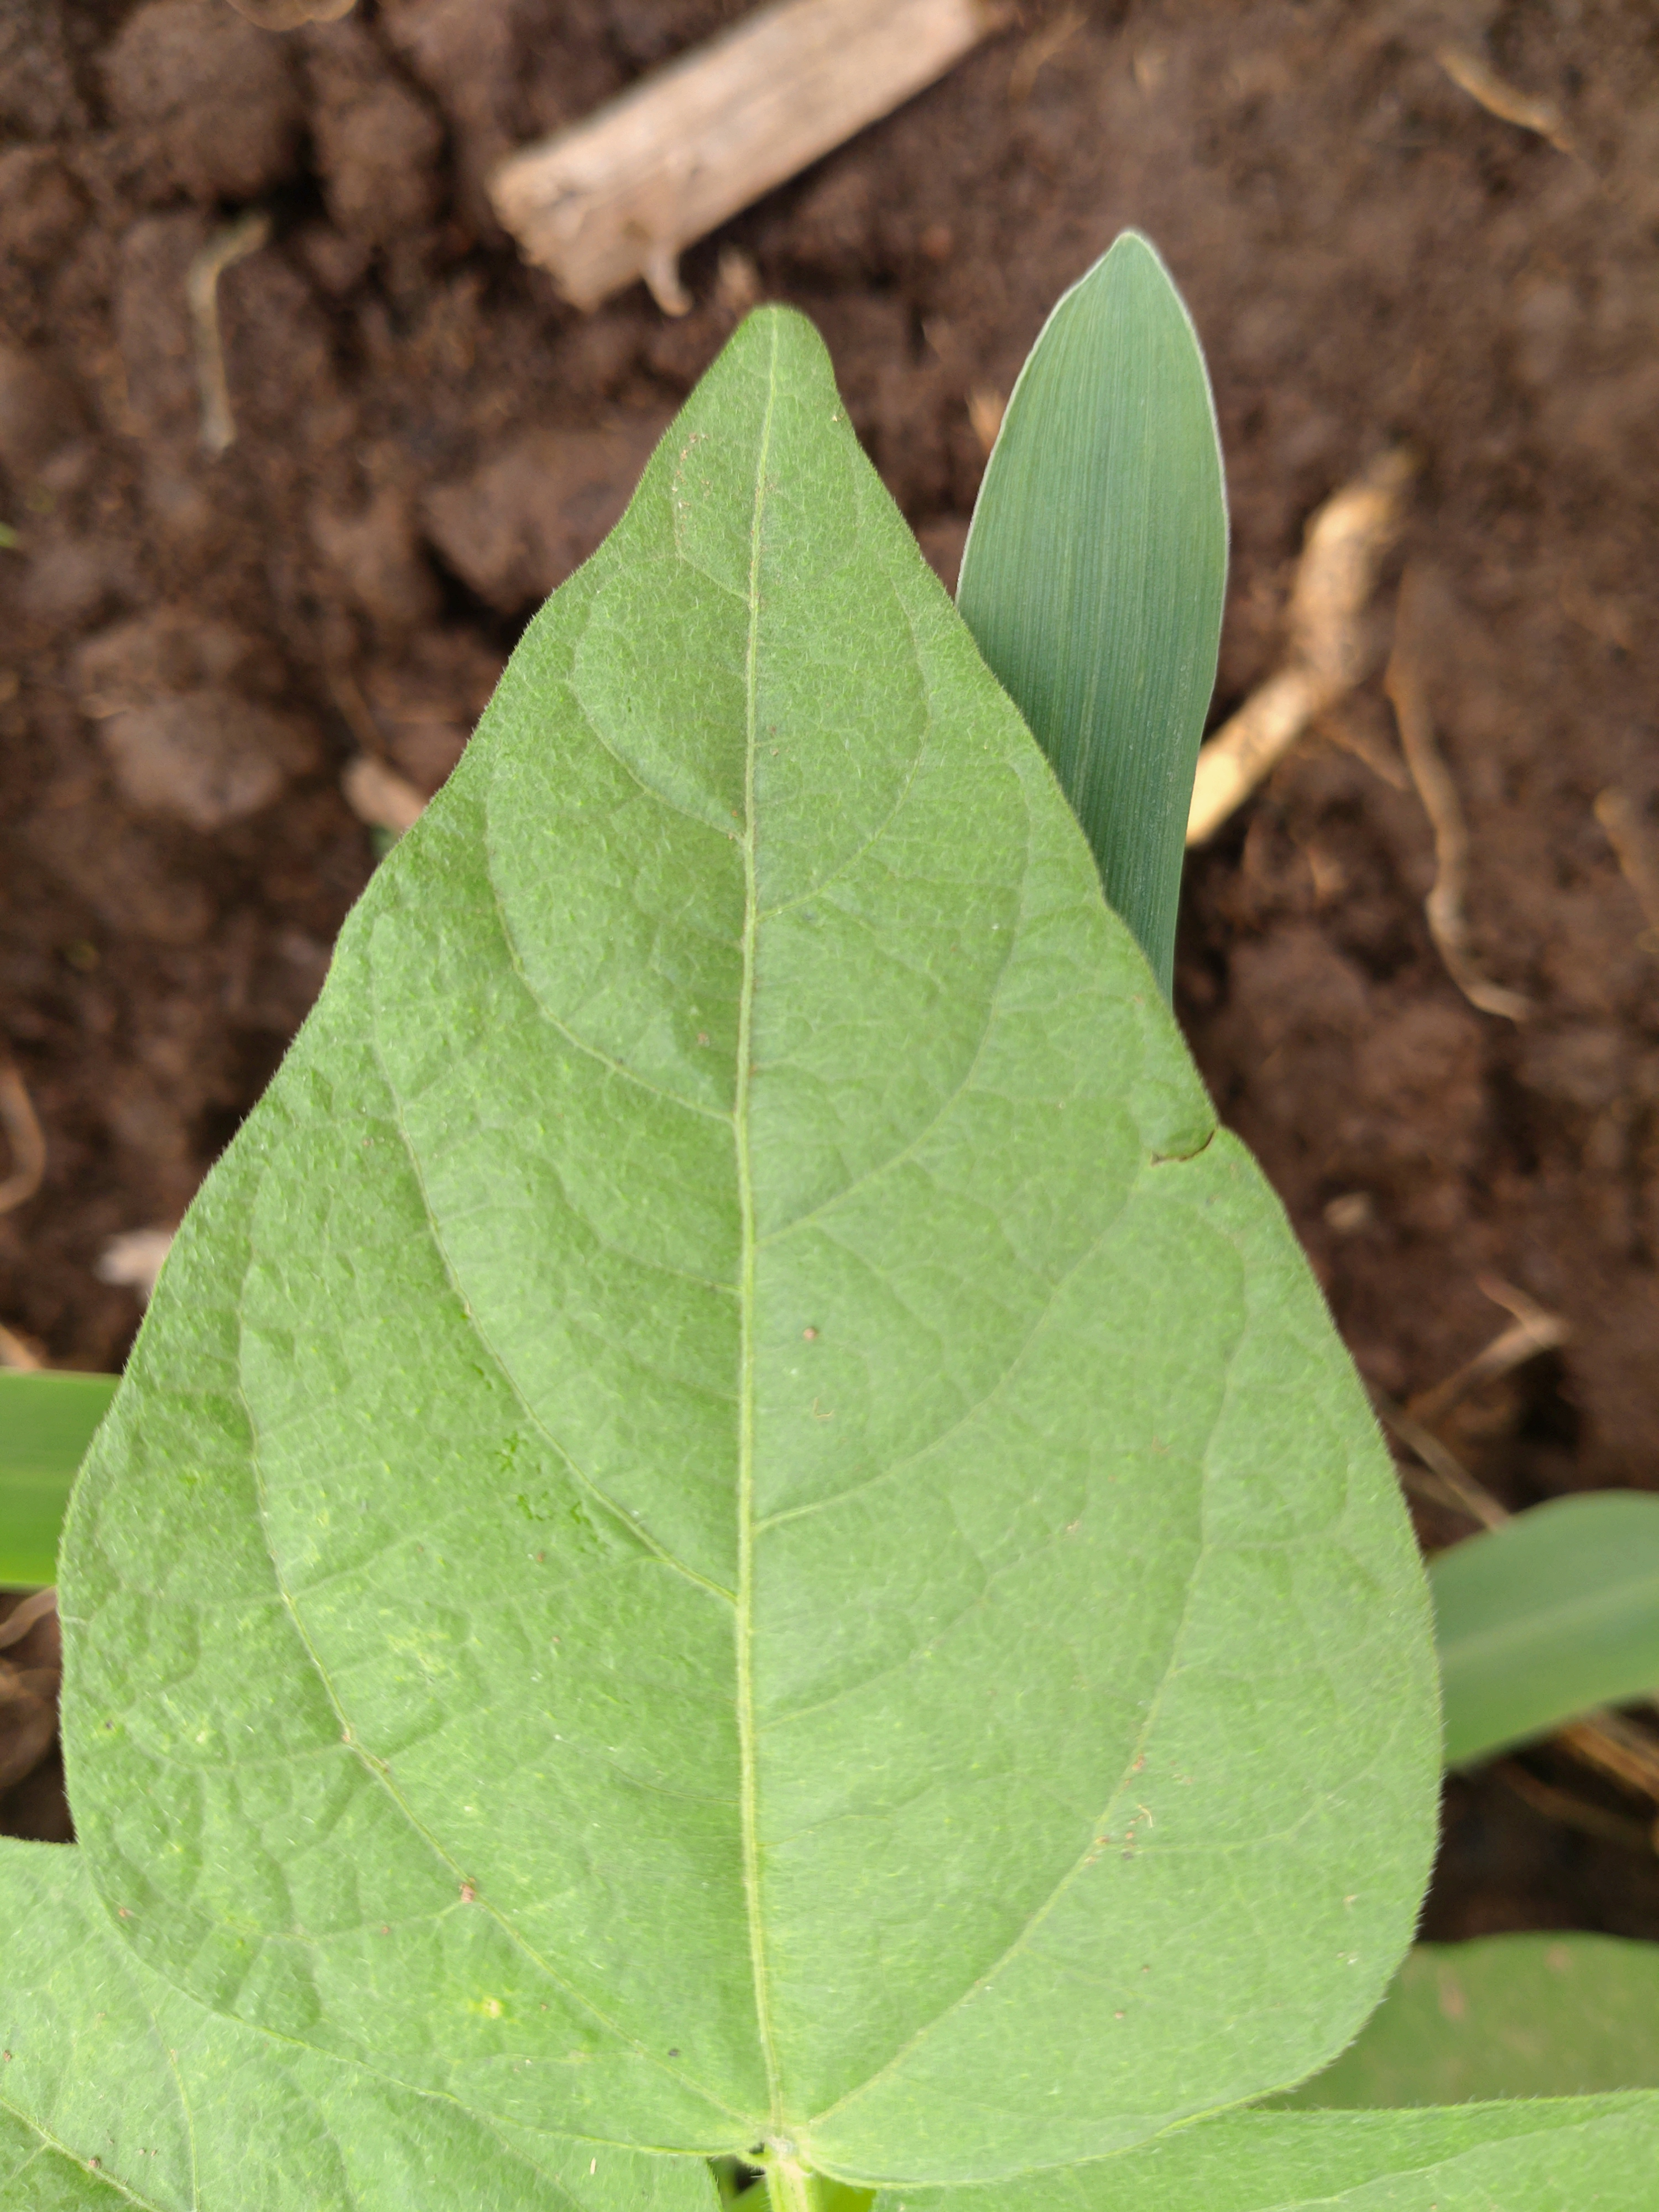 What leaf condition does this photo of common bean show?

healthy
